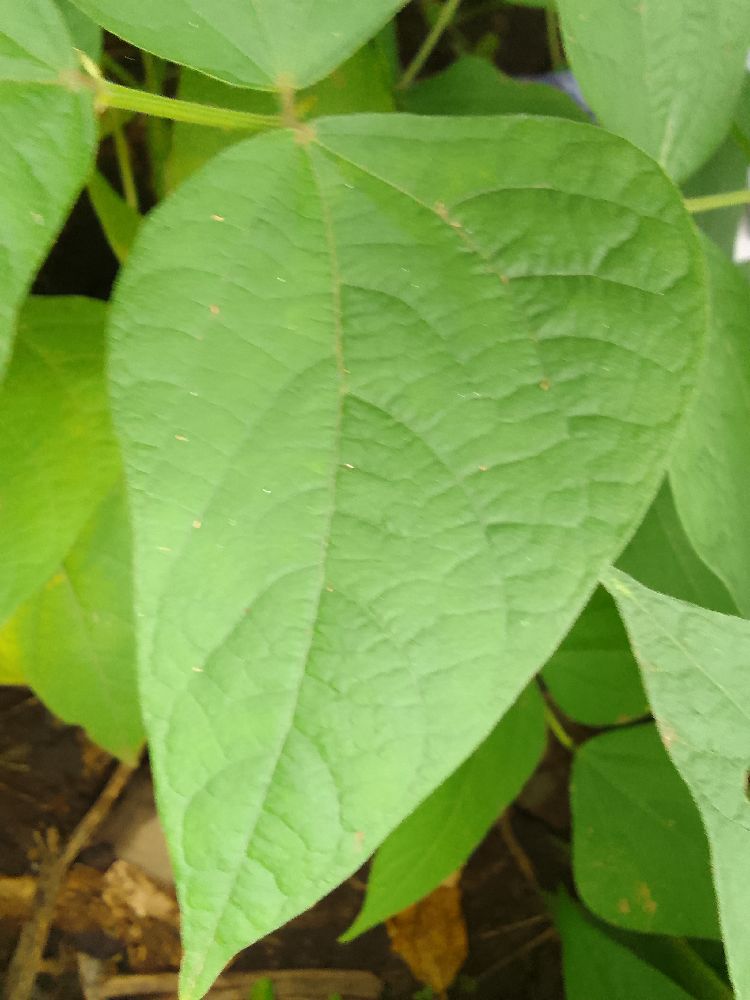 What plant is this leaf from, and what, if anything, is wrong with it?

common bean, healthy
